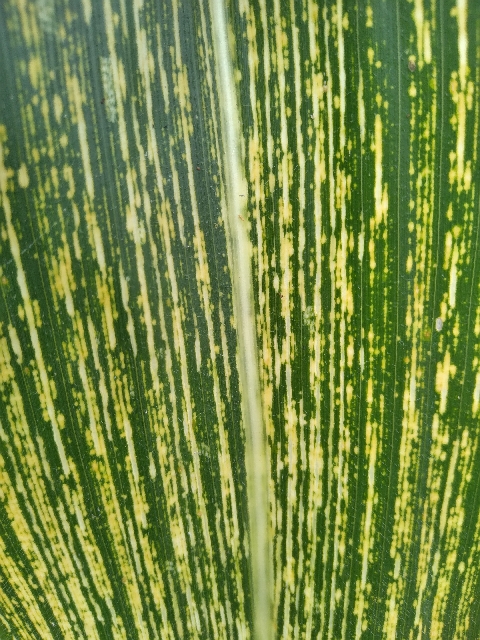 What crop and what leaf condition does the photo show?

maize, maize streak virus
